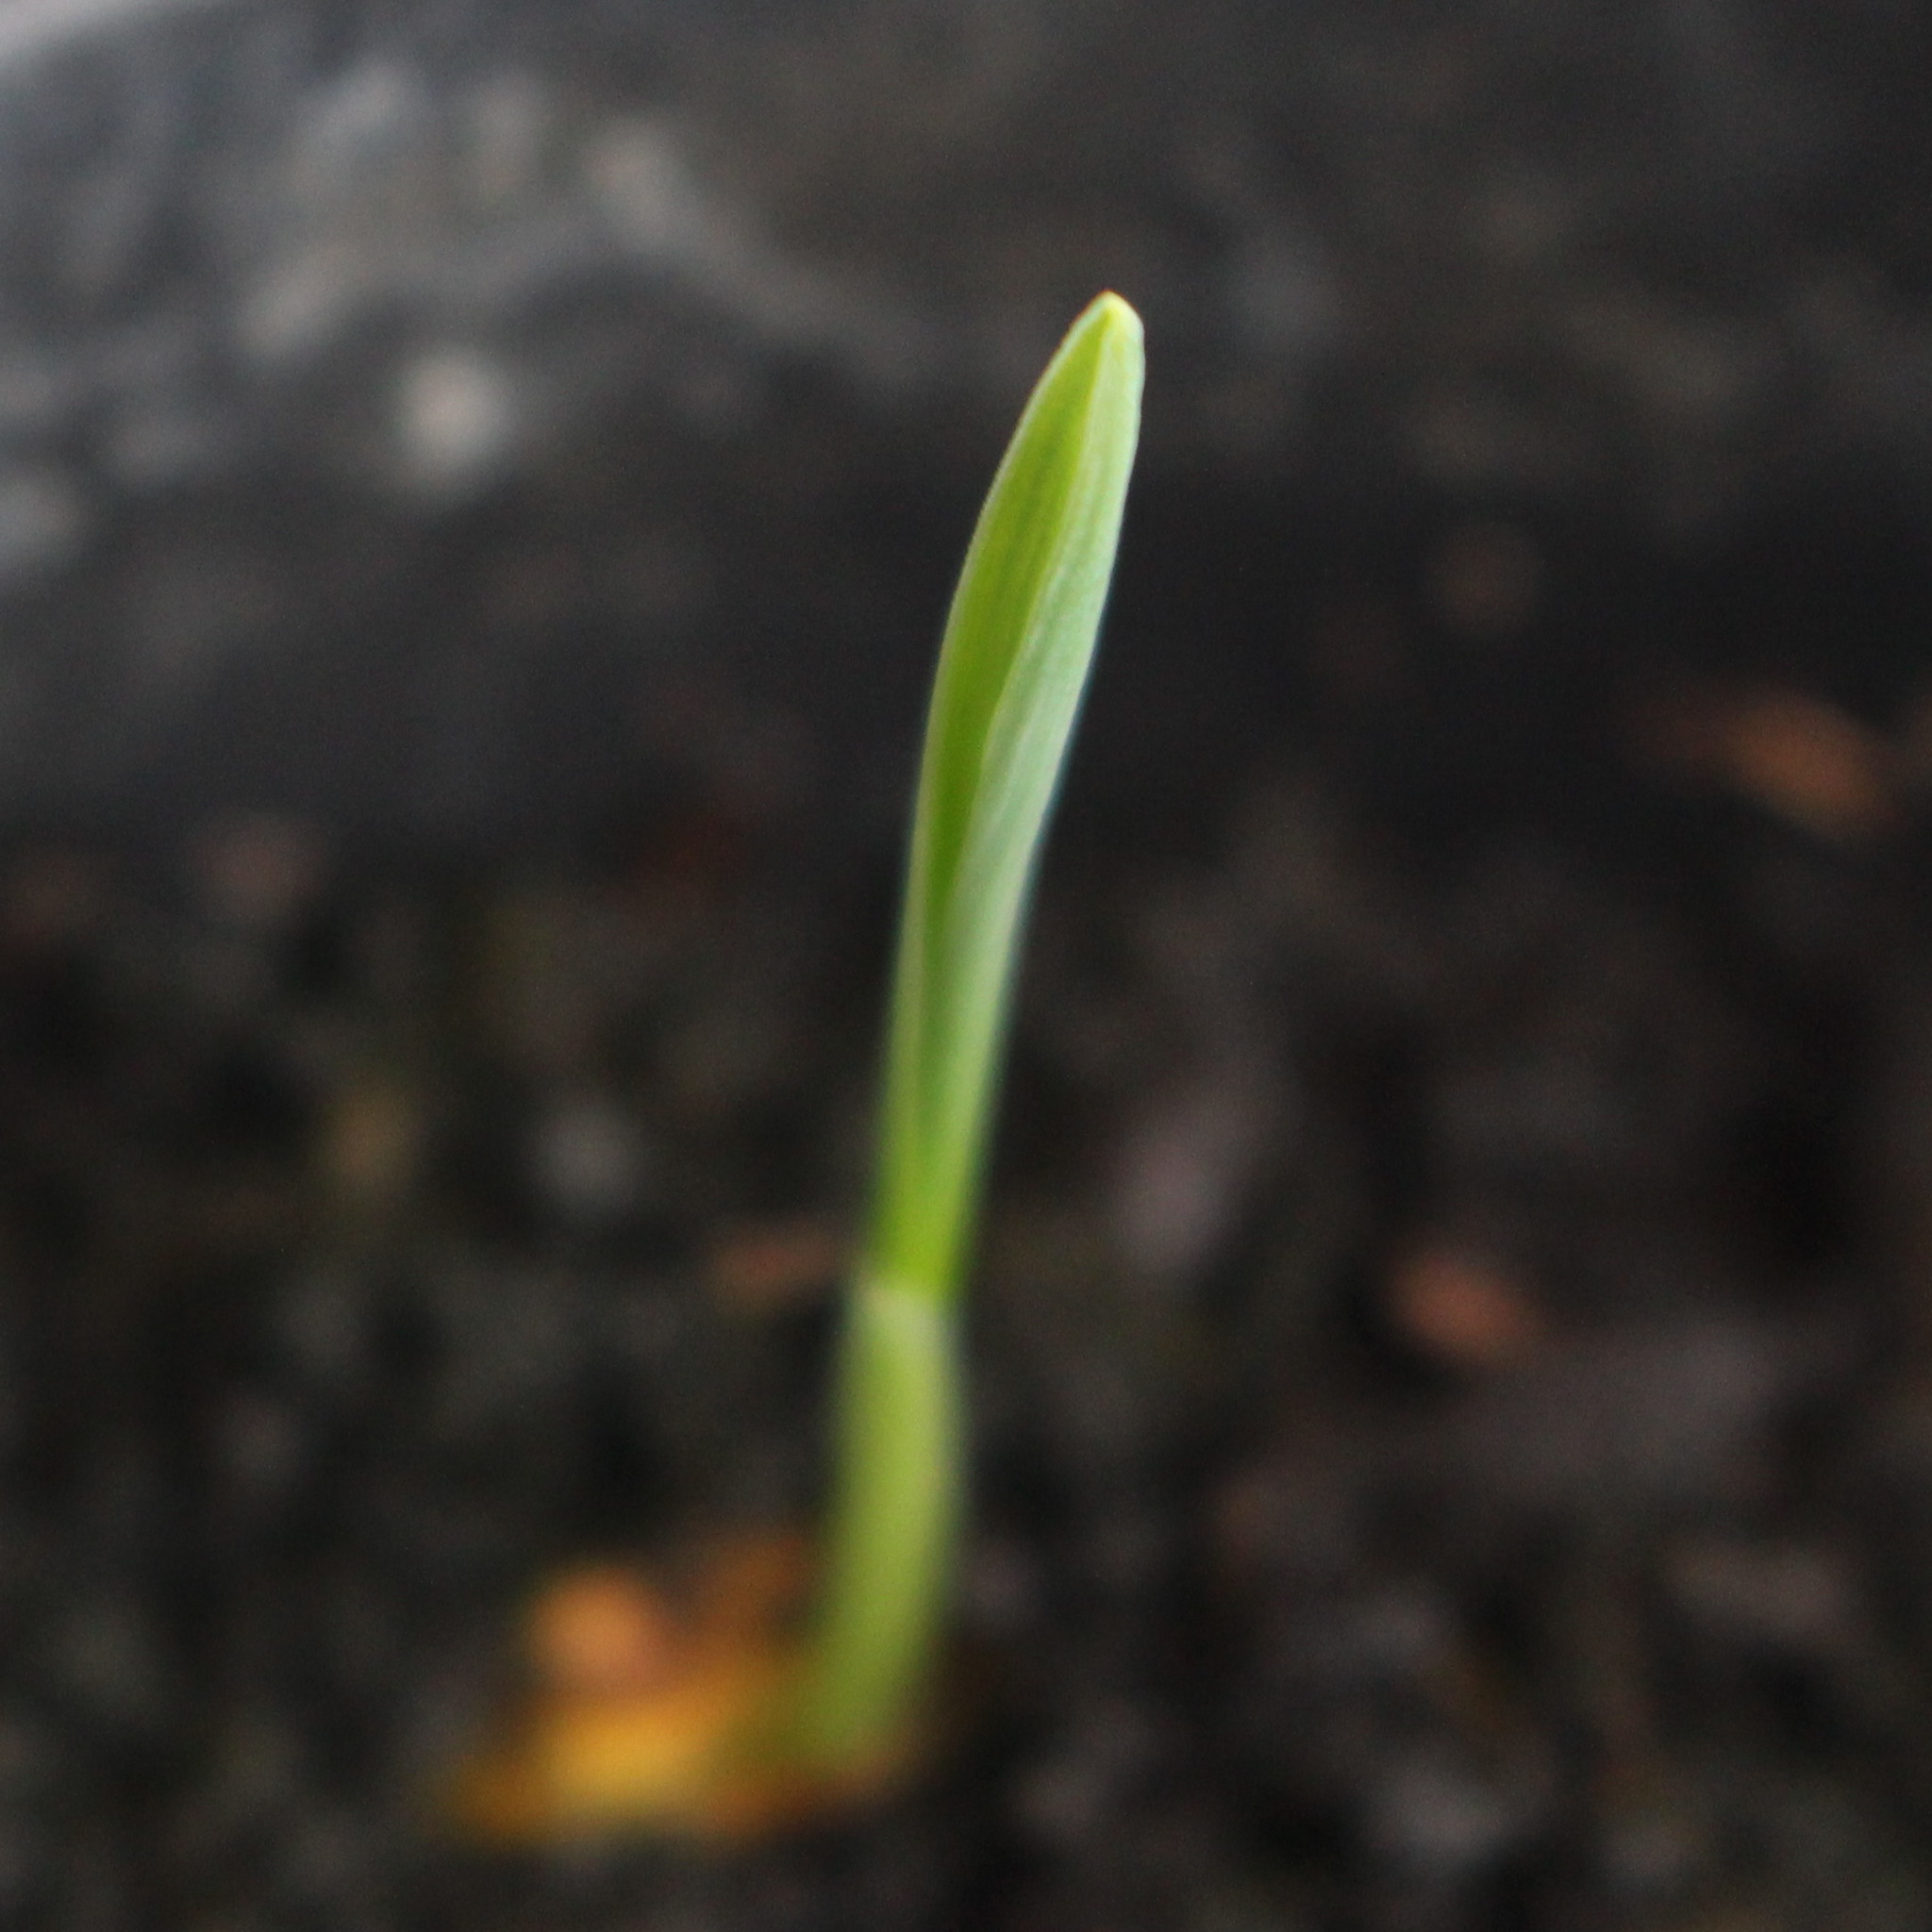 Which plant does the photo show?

Avena sterilis
